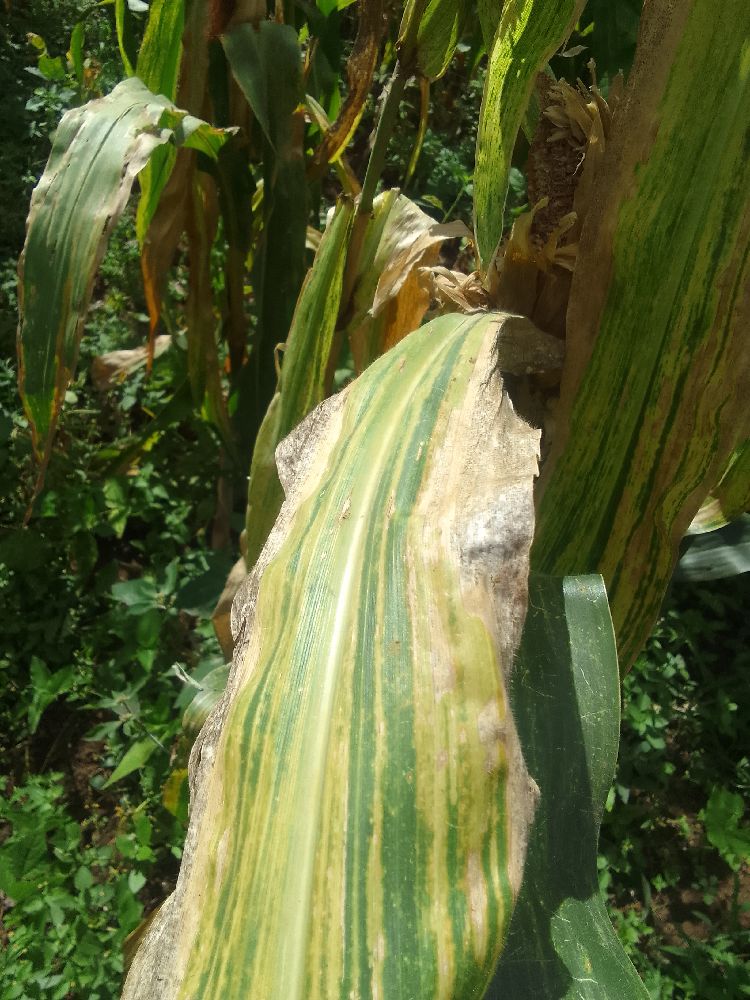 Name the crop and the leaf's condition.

maize, maize lethal necrosis
